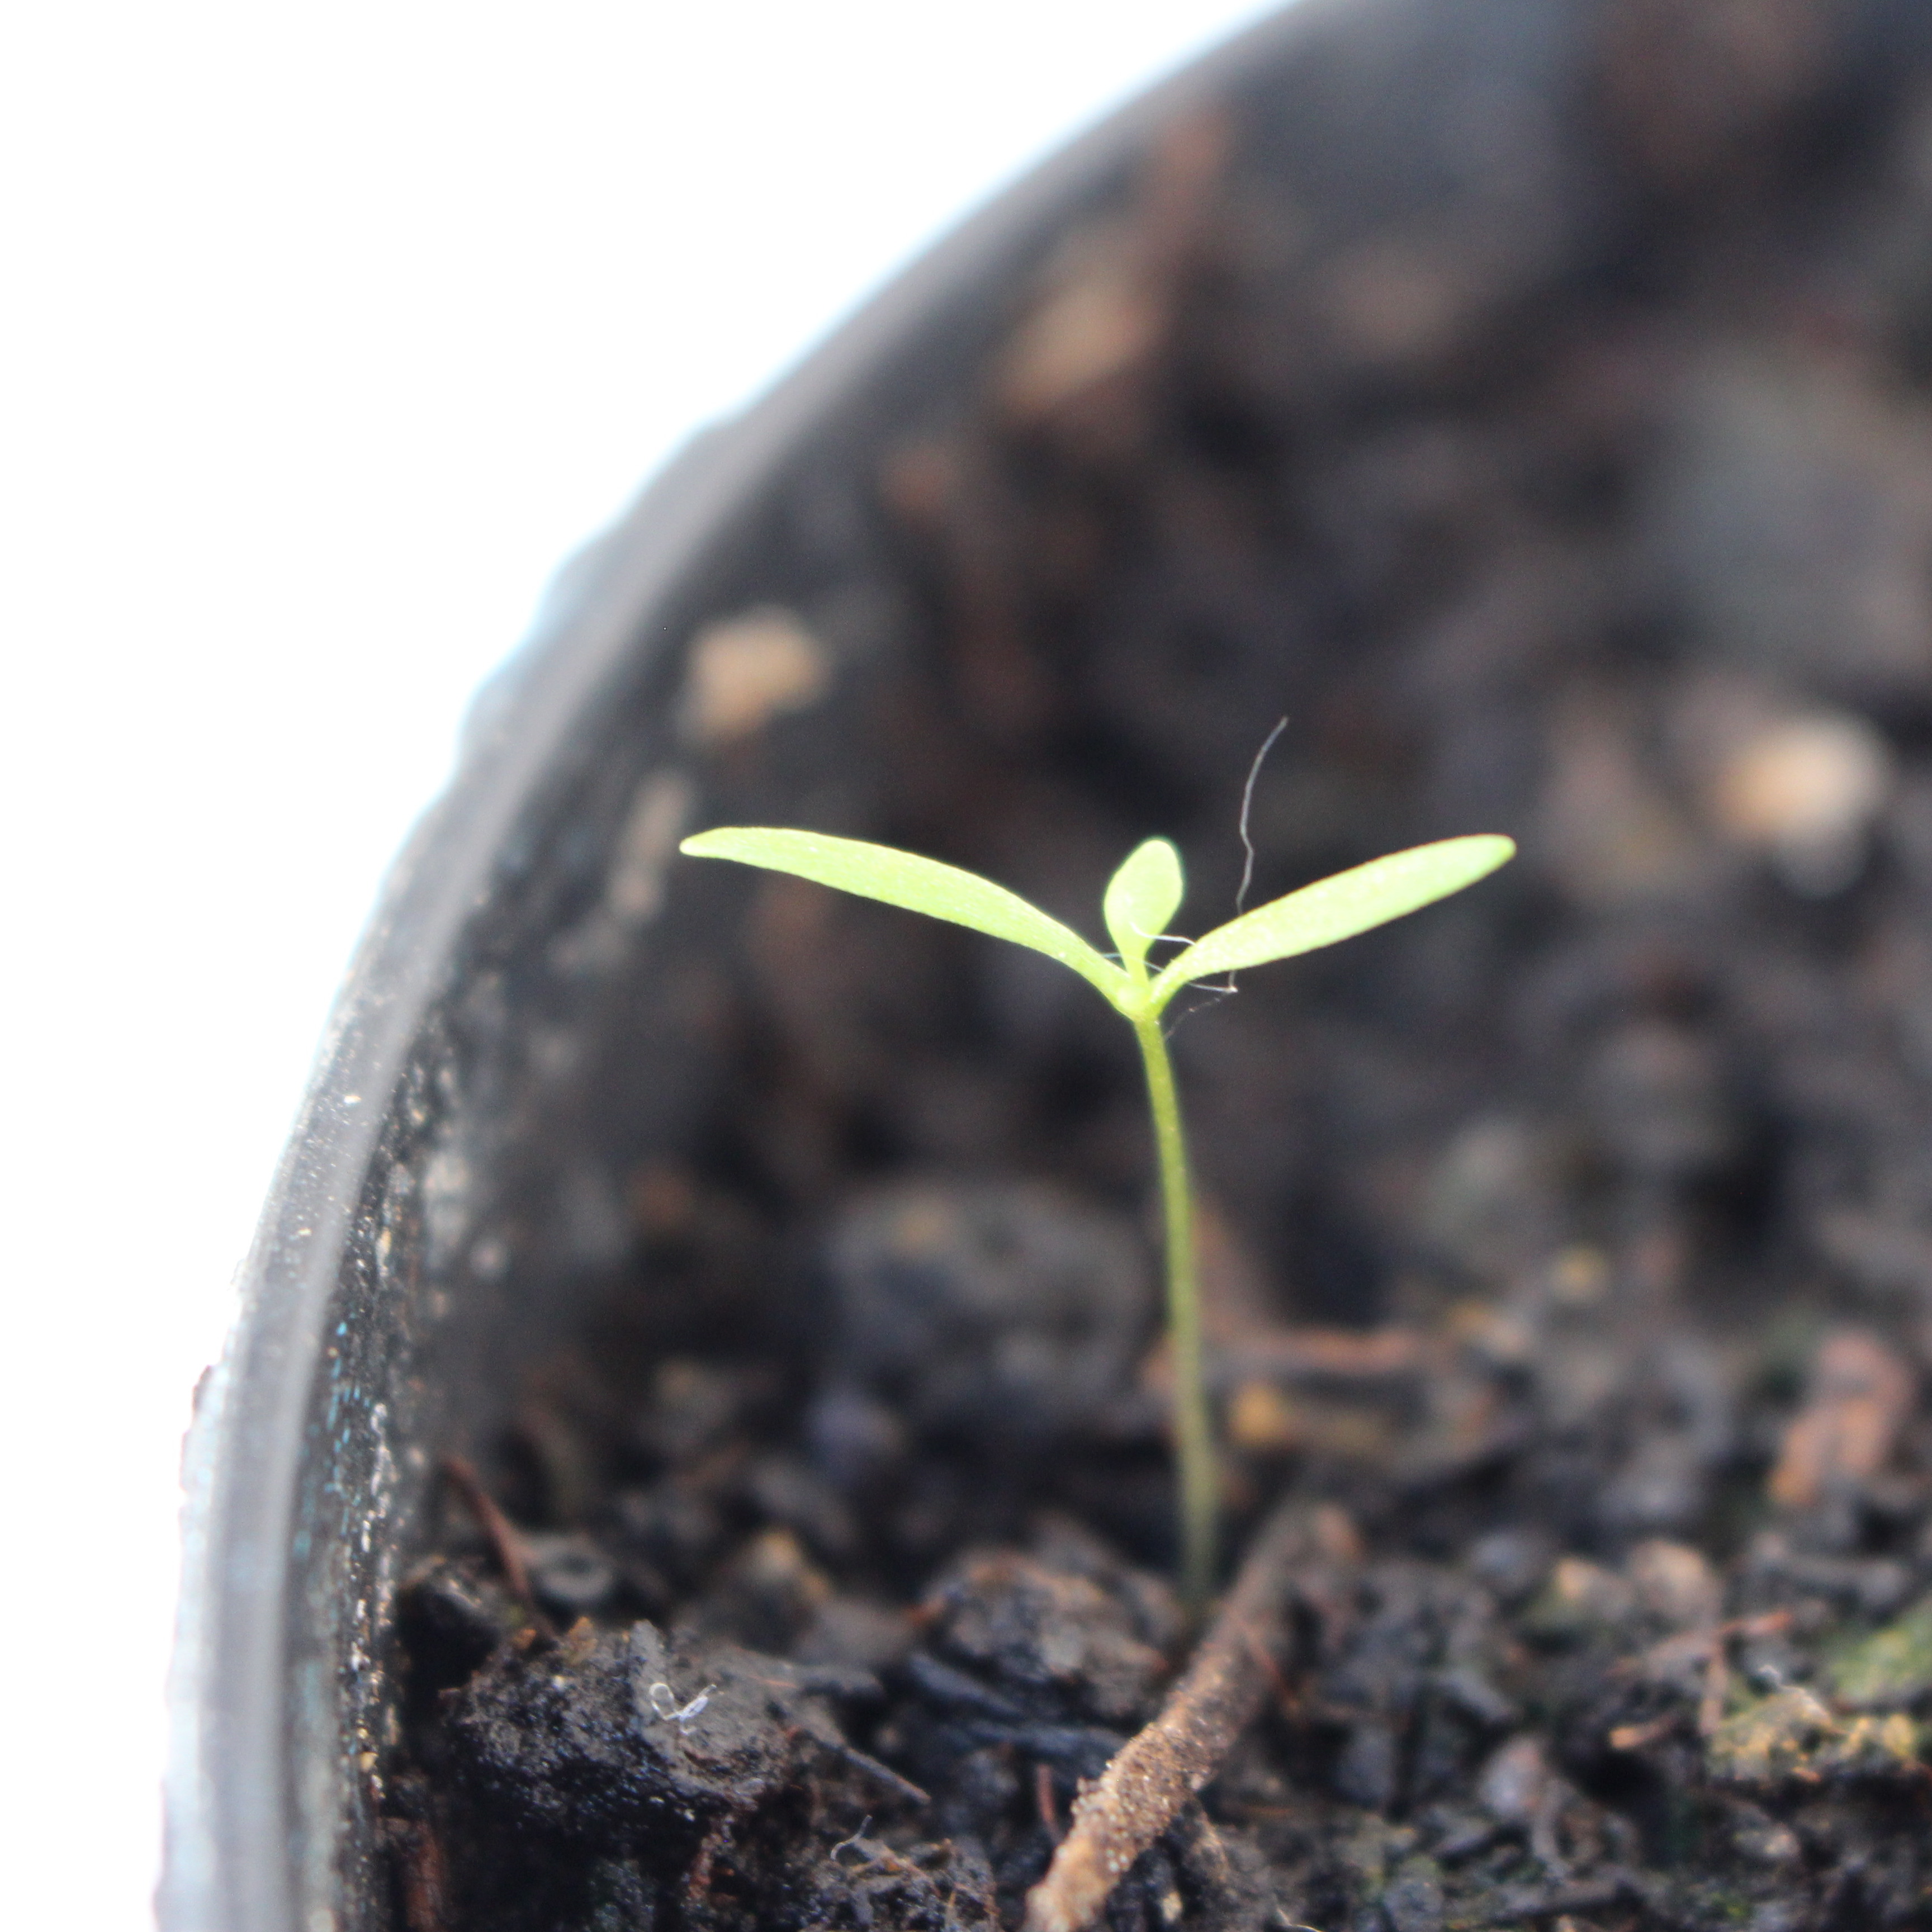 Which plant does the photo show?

Papaver rhoeas
